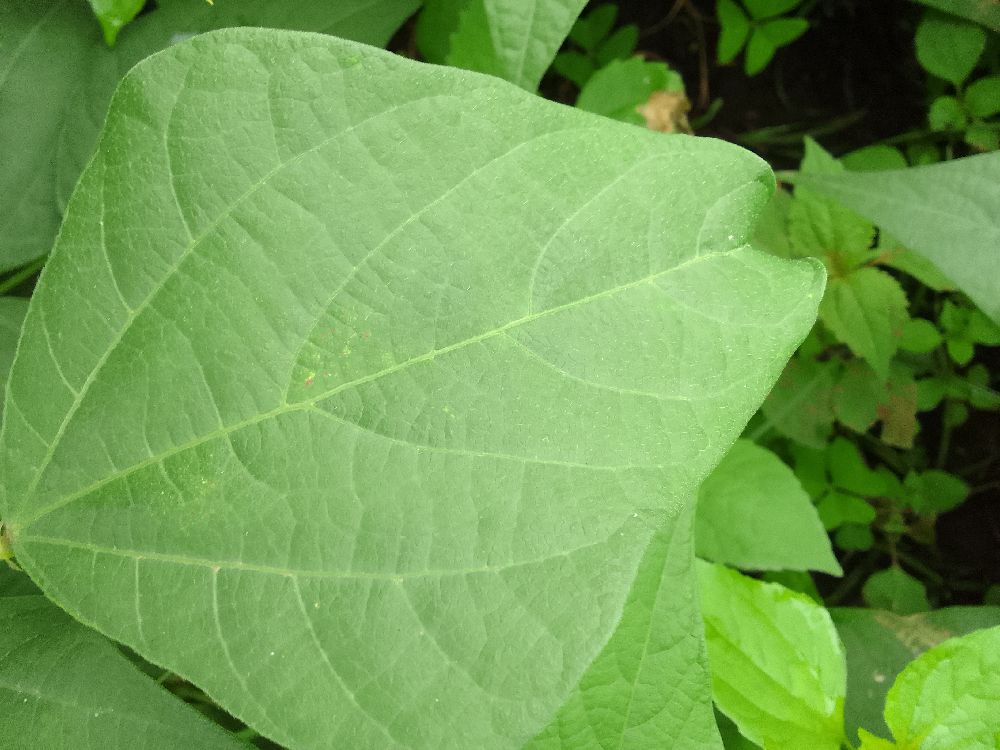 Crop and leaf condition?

common bean, healthy
